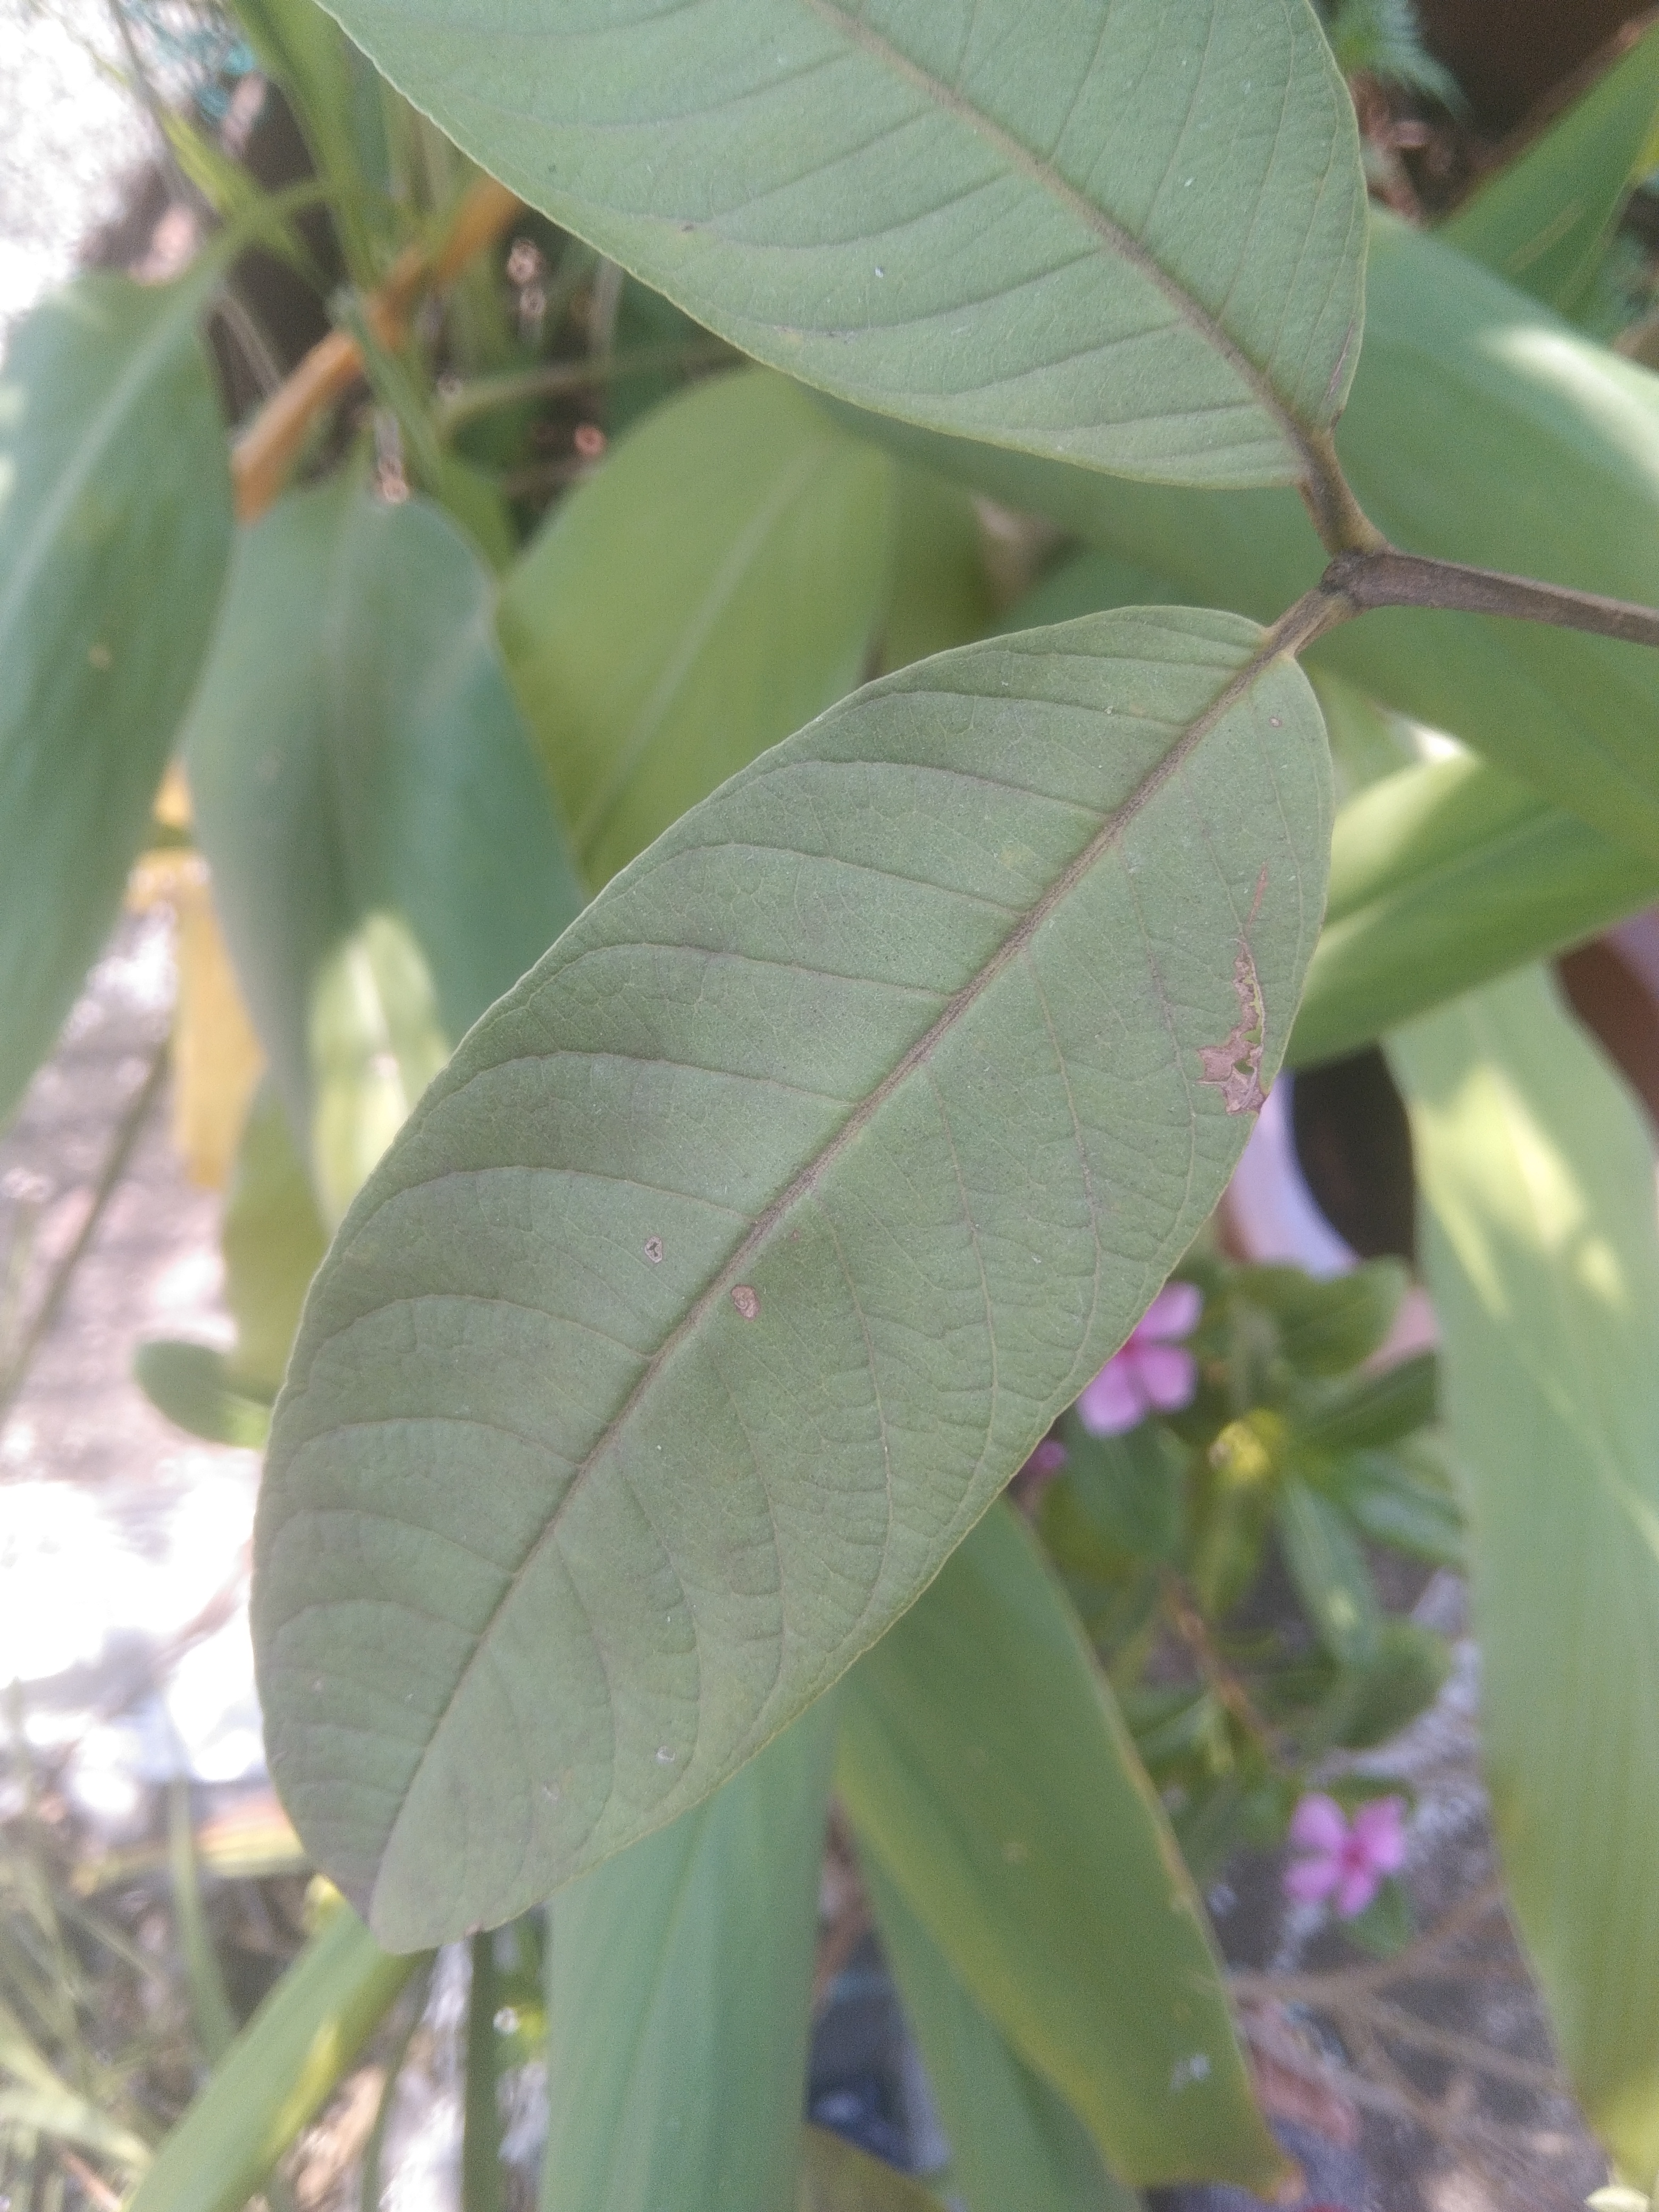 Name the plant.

guava
